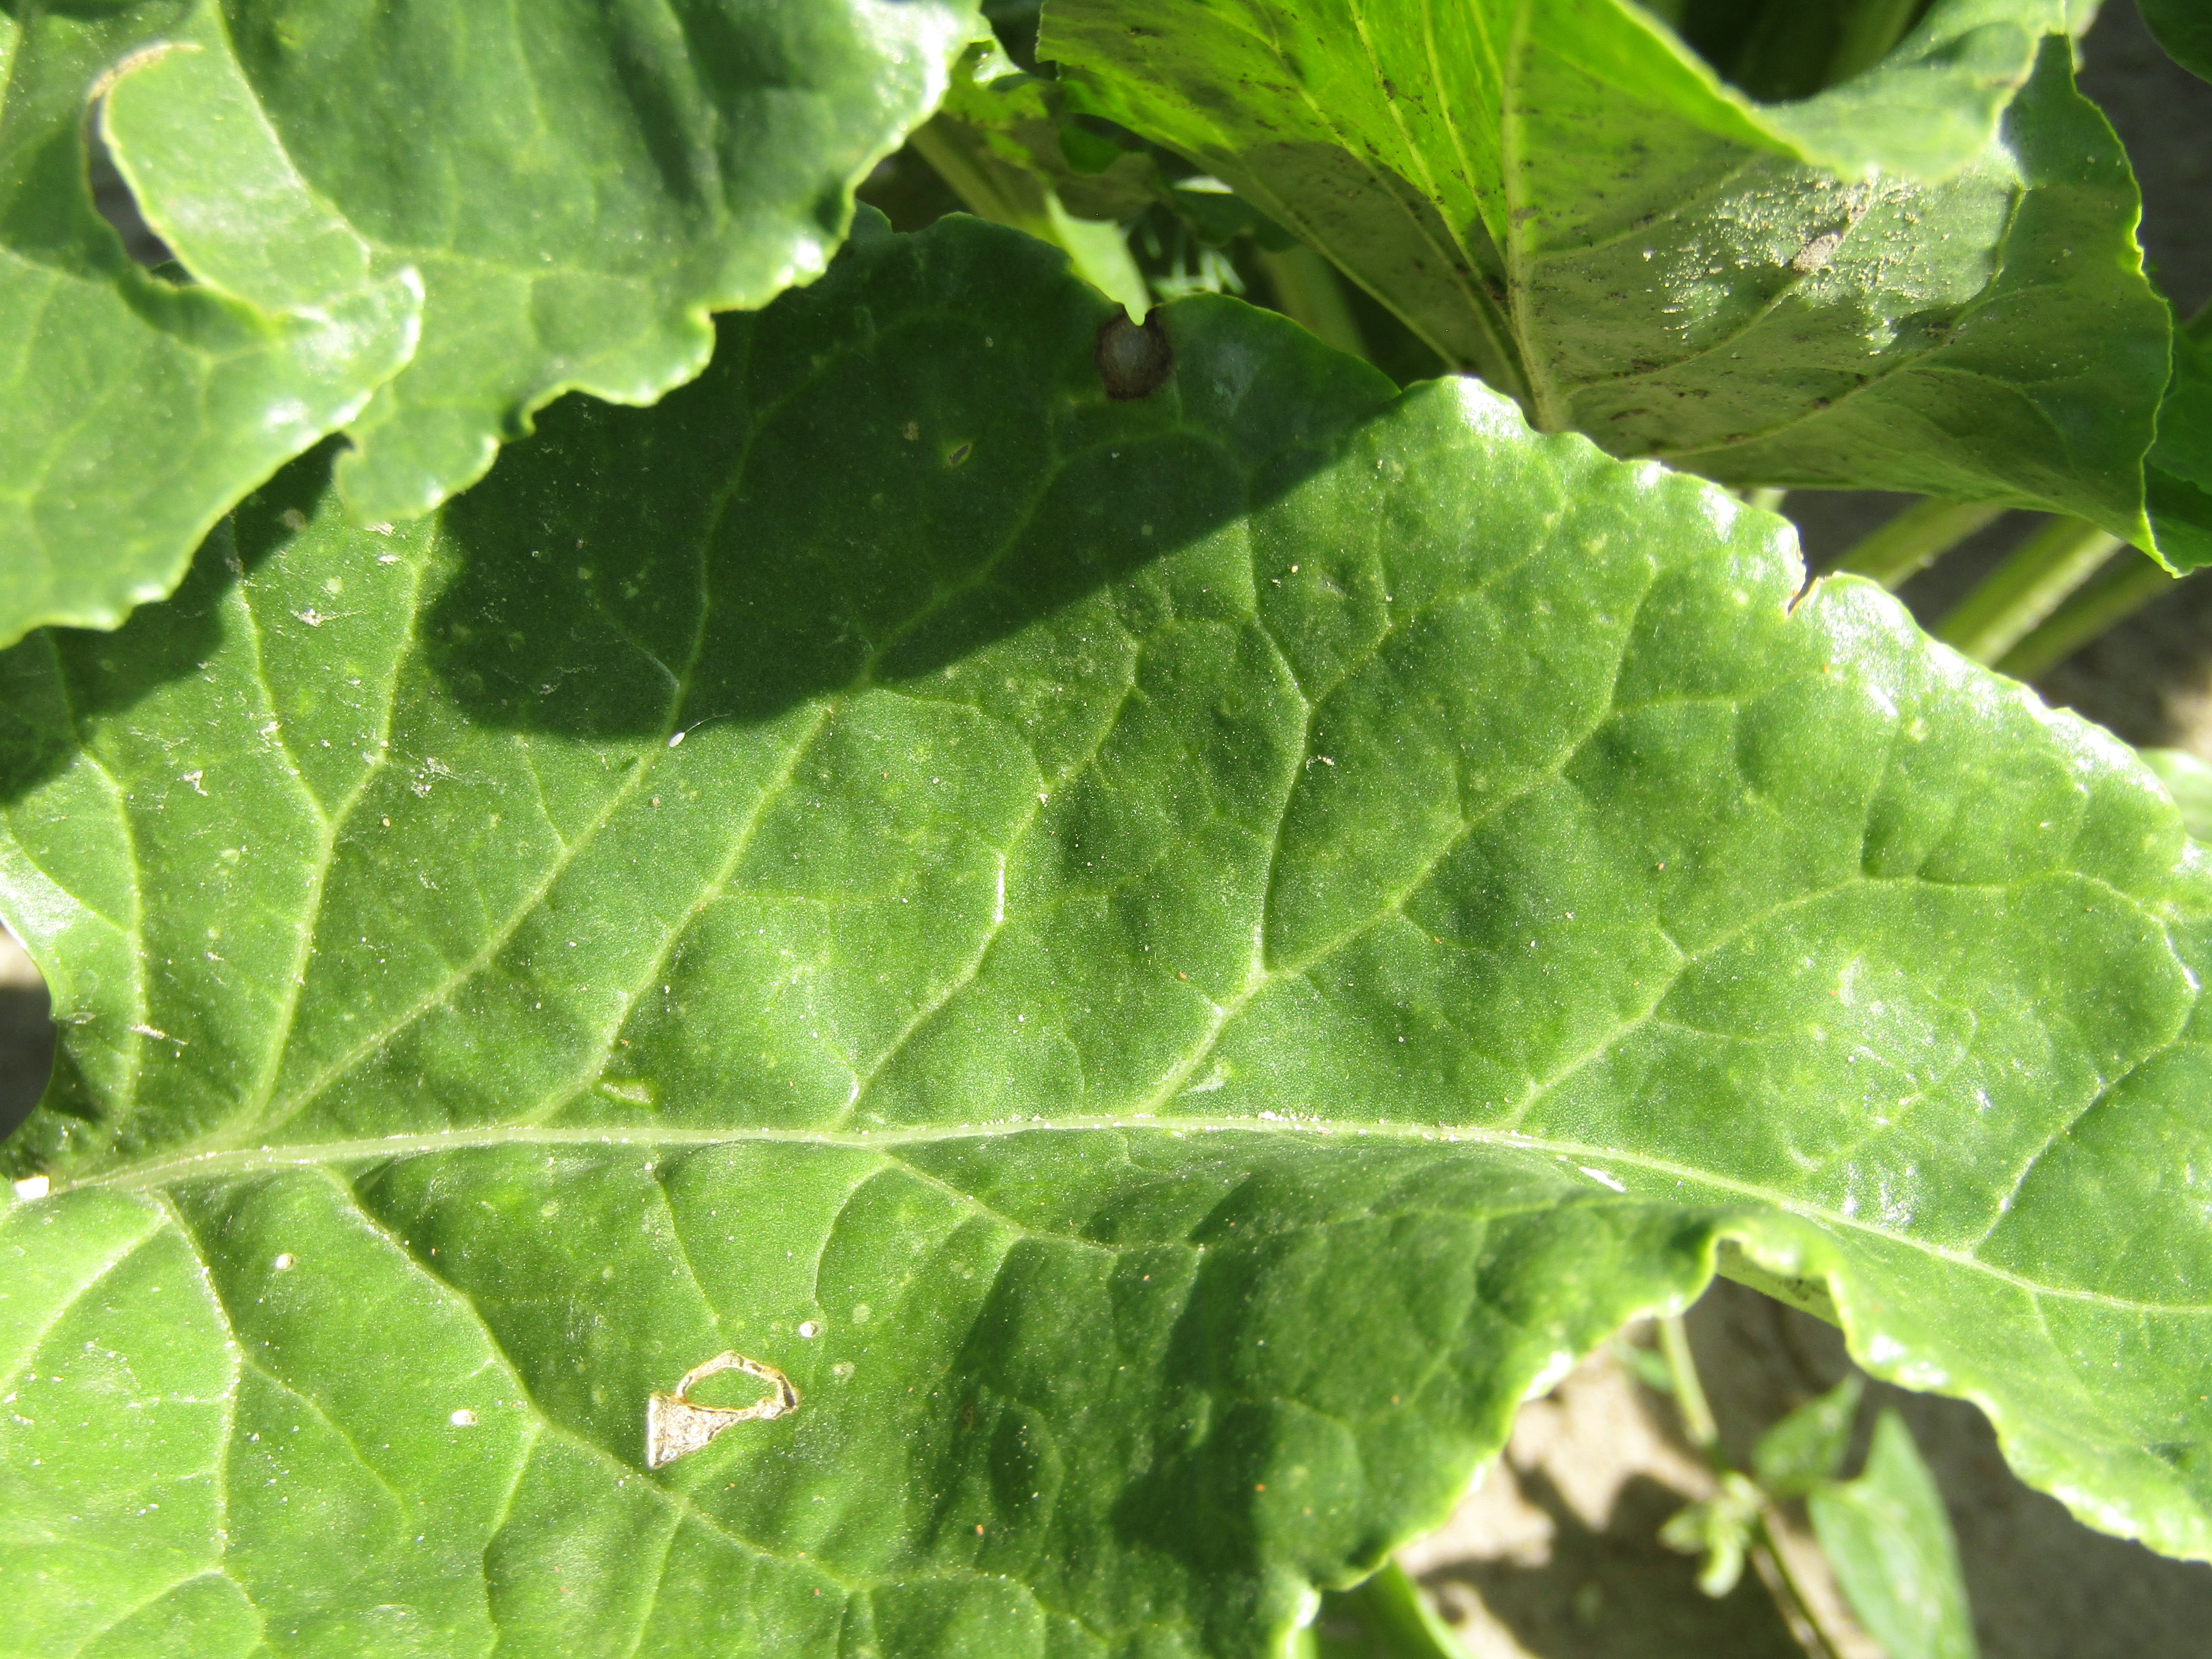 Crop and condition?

beet, cercospora
